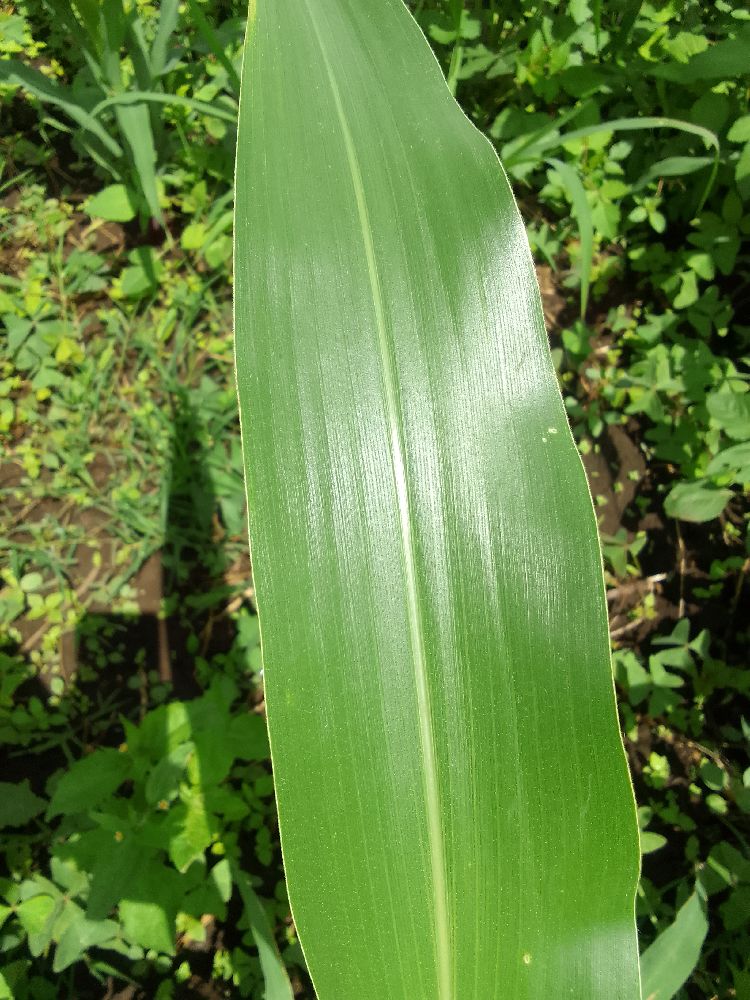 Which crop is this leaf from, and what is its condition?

maize, healthy
